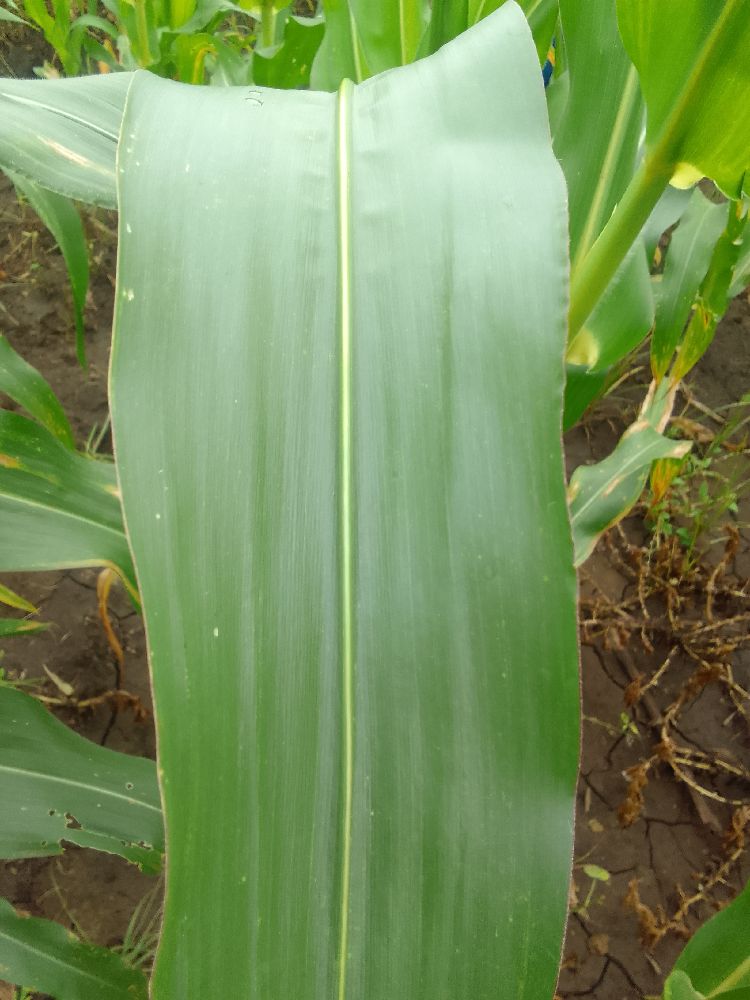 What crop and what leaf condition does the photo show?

maize, healthy
